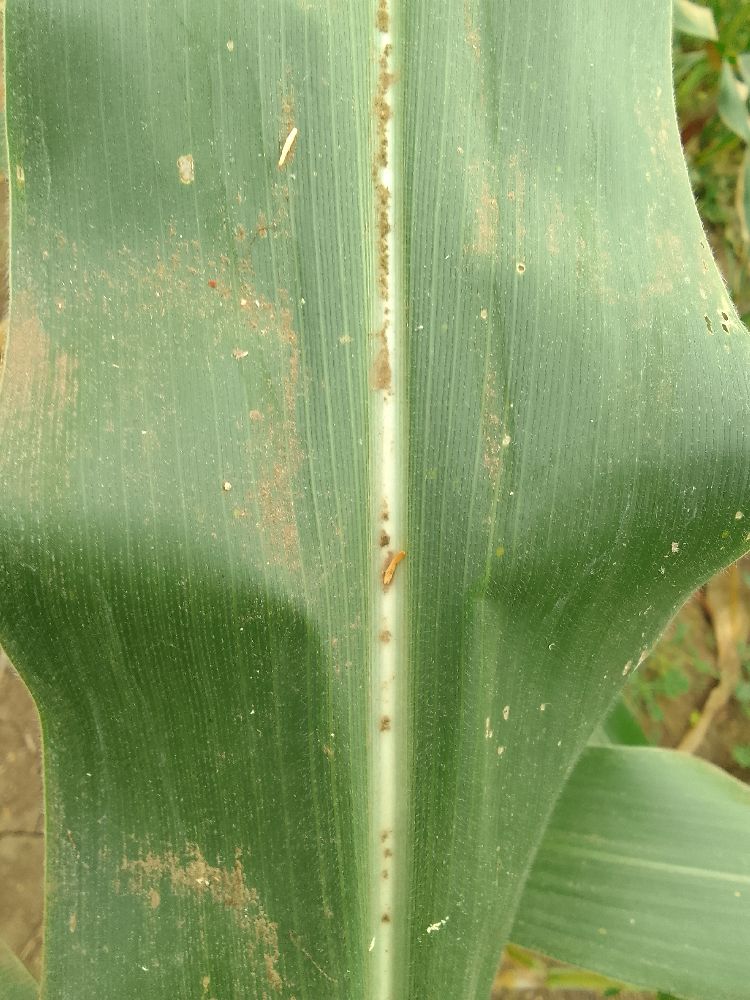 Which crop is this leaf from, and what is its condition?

maize, healthy
